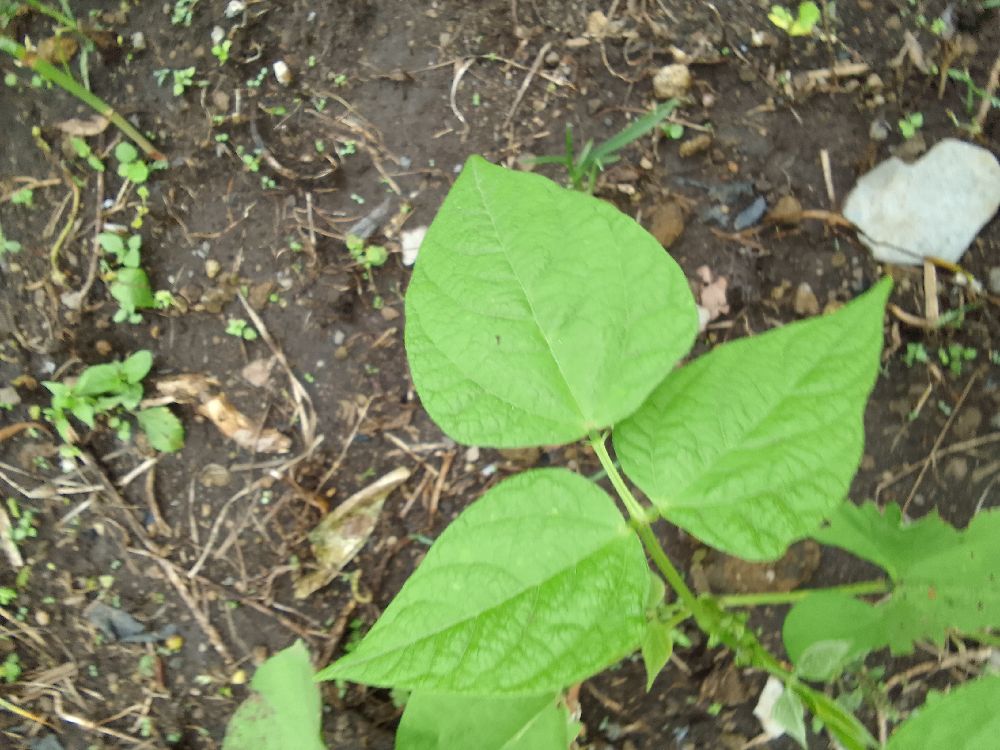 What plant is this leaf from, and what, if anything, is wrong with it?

common bean, healthy
